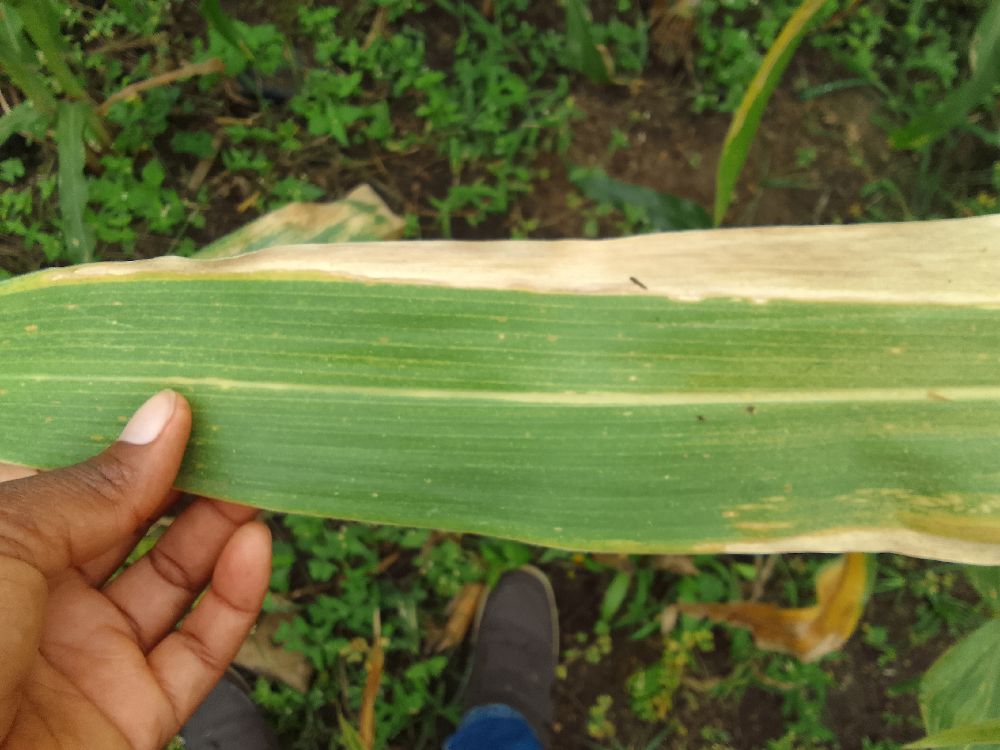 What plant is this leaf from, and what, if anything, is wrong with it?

maize, maize lethal necrosis
